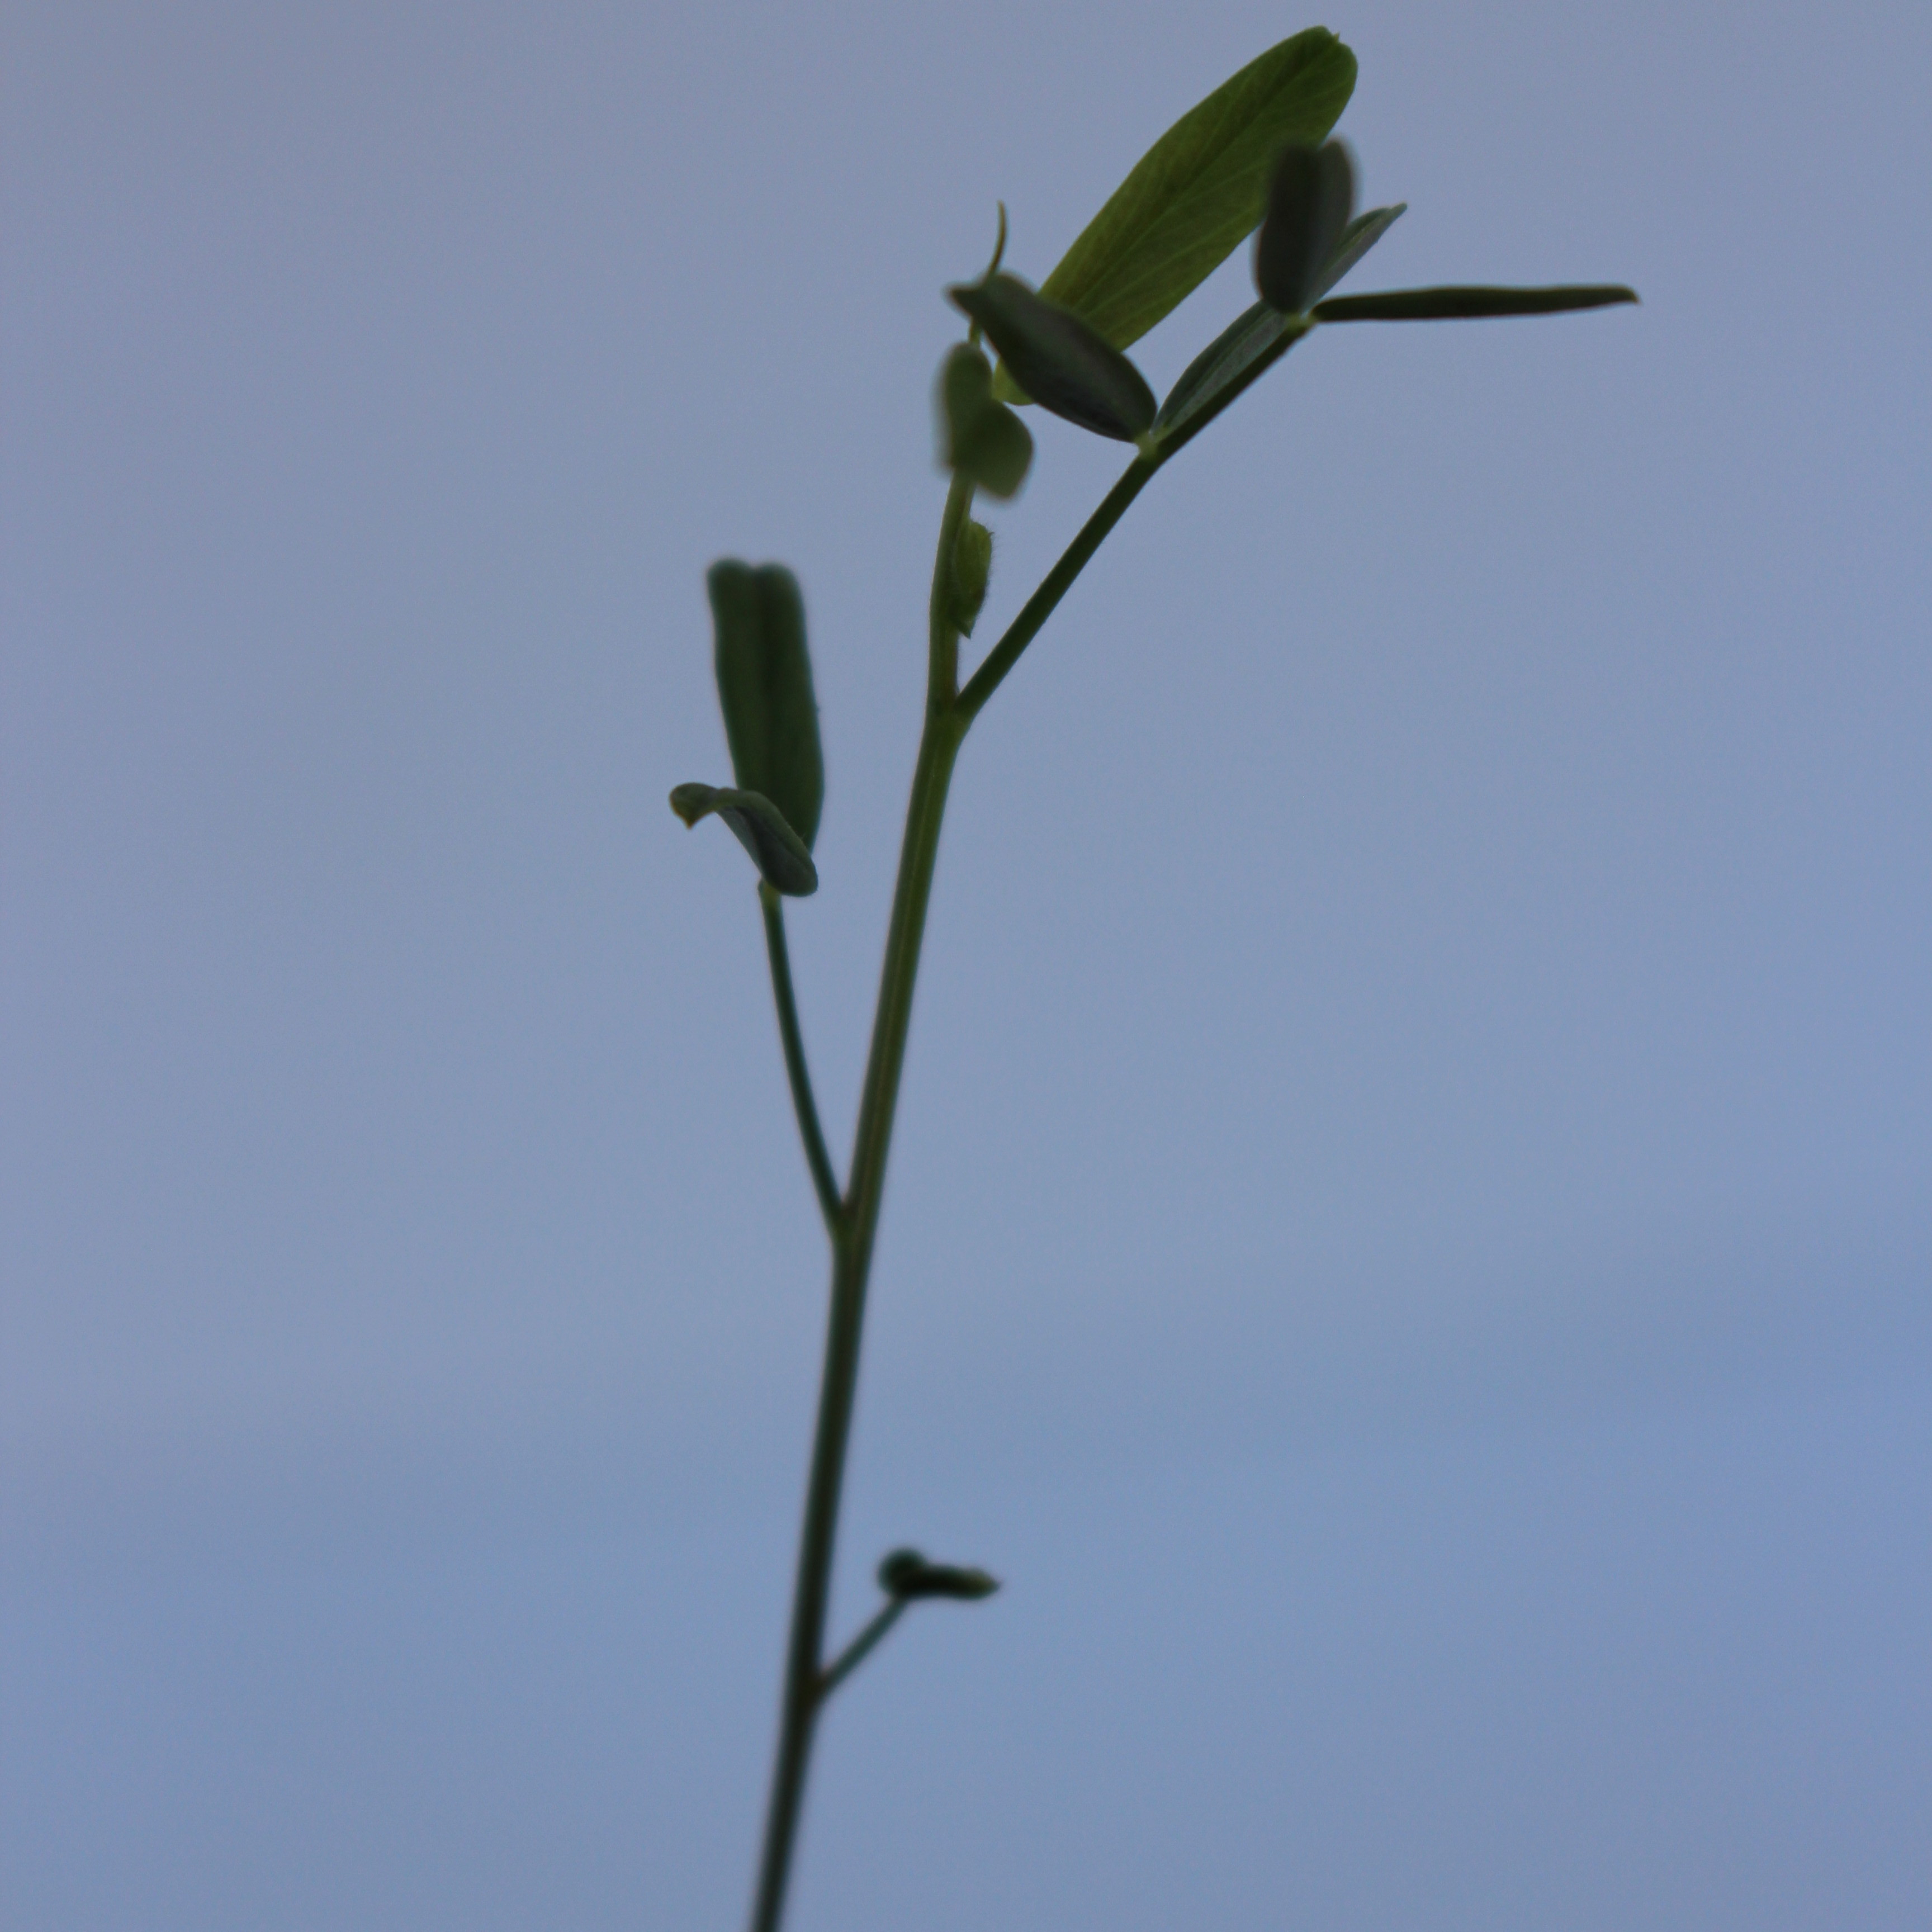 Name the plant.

Vicia sativa
